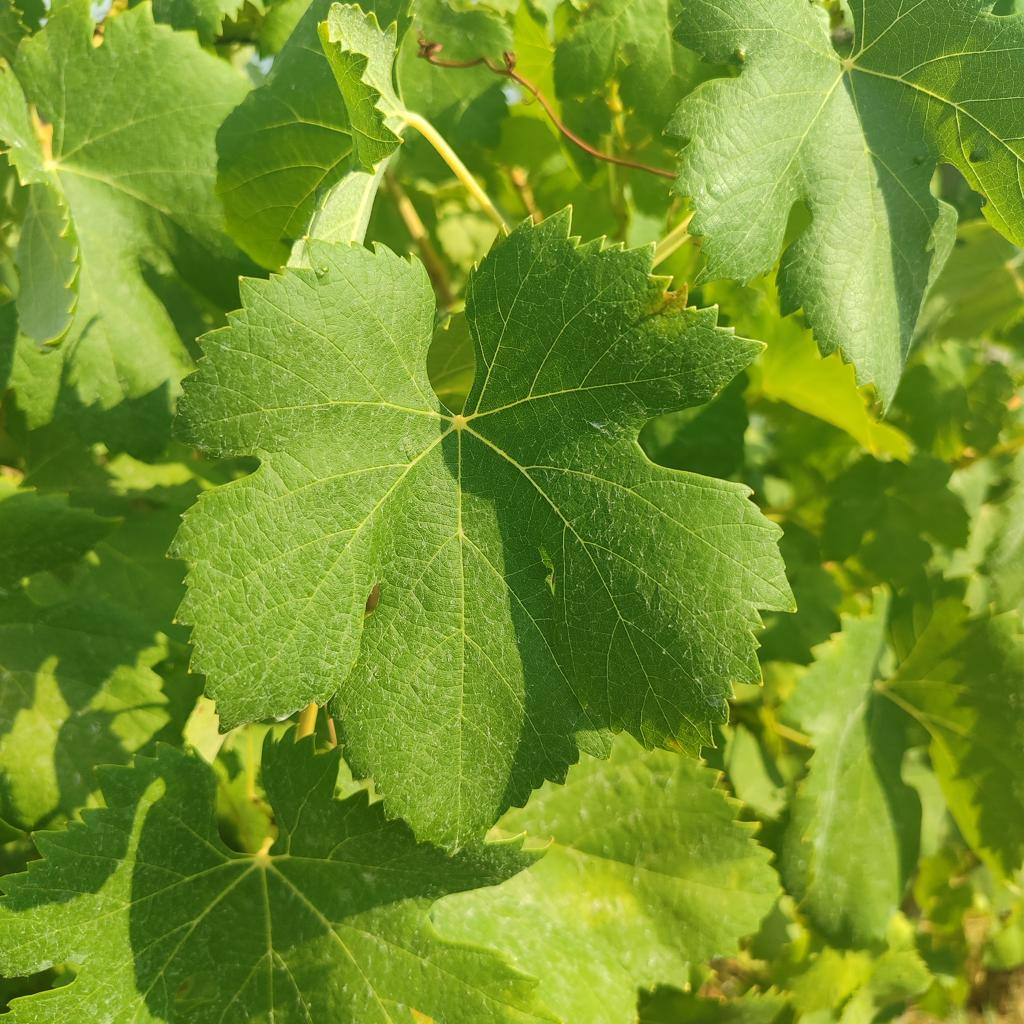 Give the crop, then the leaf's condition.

grapevine, healthy
